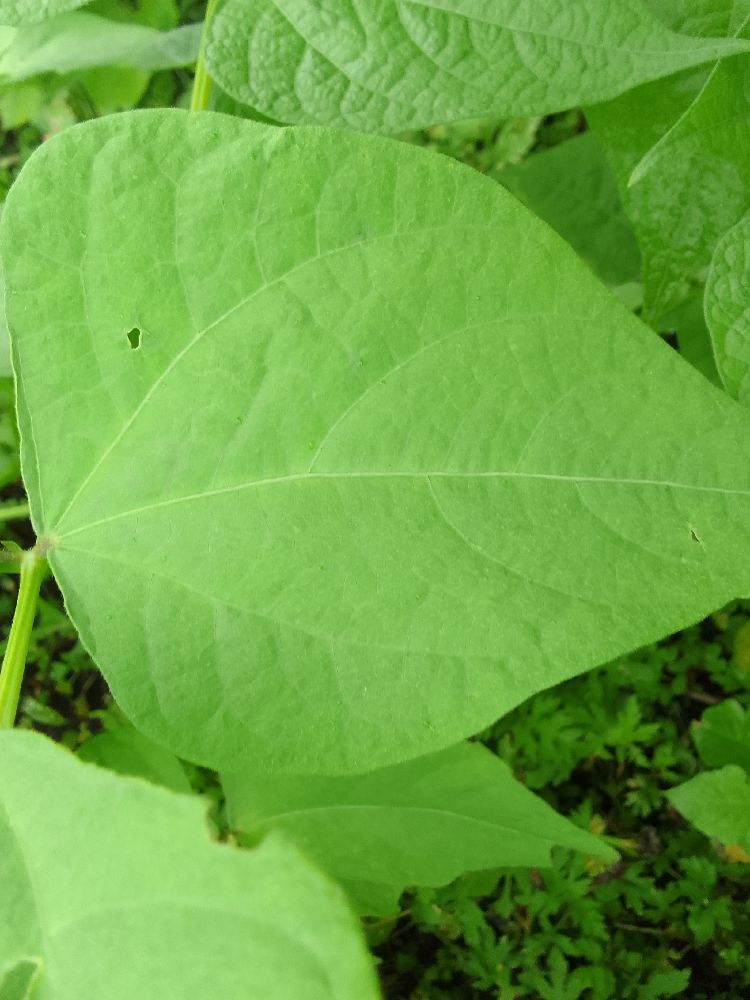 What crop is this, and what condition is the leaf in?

common bean, healthy
